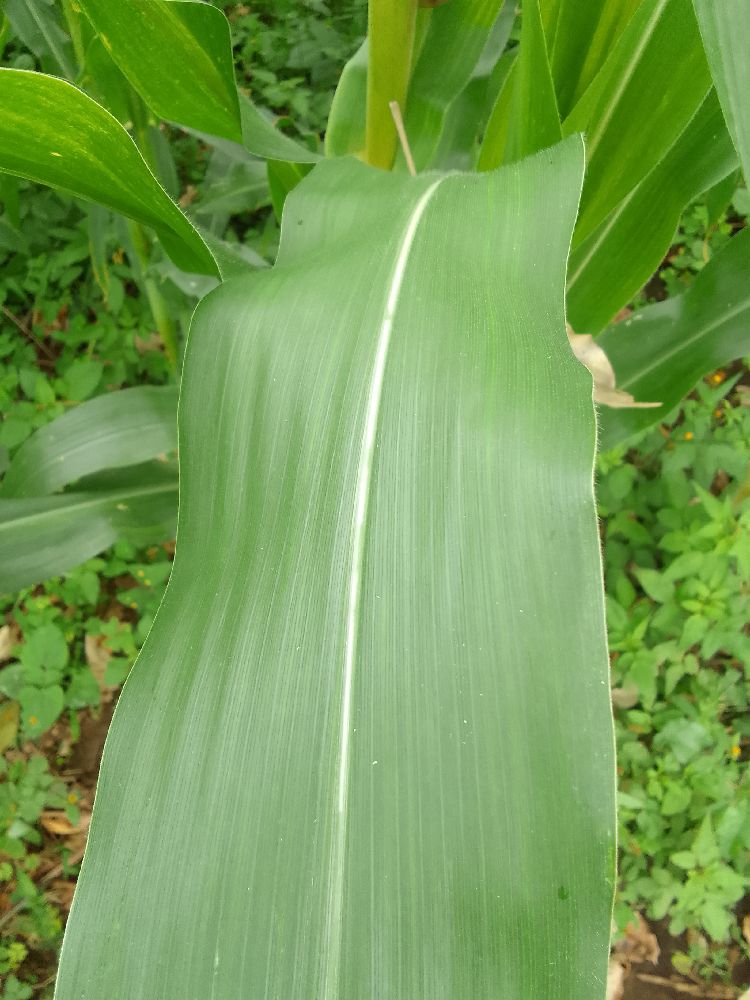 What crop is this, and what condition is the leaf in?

maize, healthy
